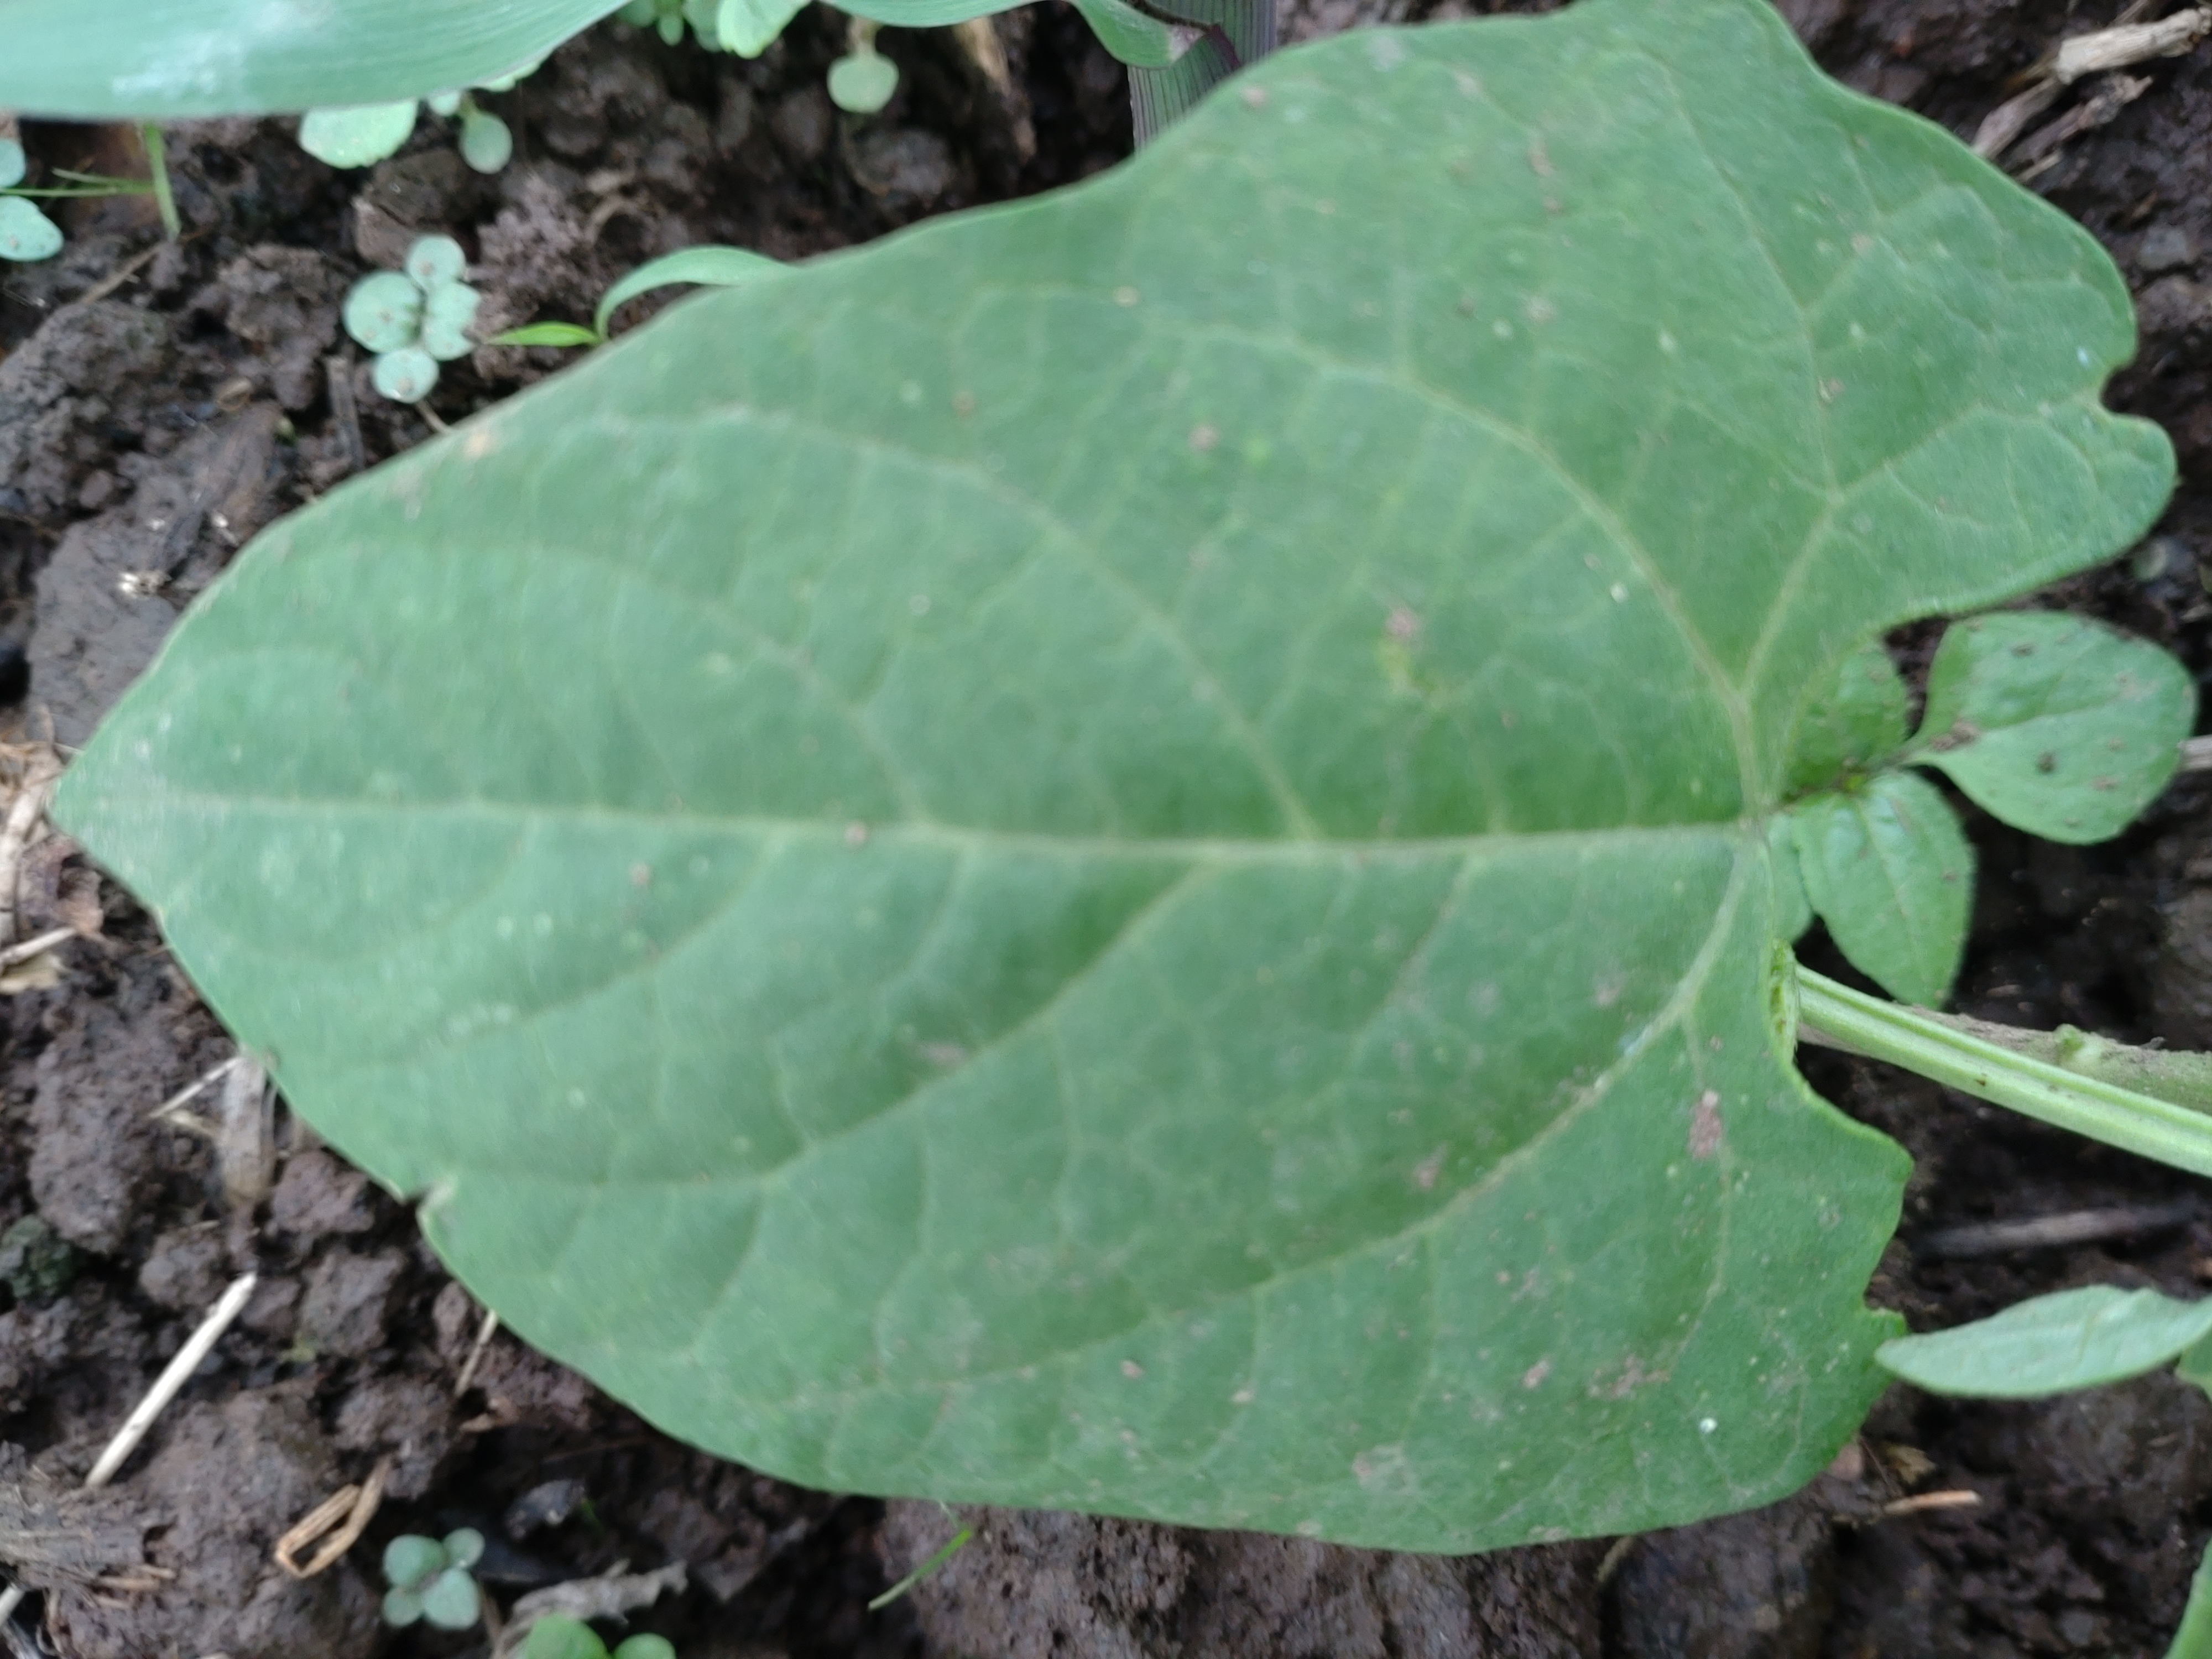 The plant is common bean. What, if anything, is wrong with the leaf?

healthy
